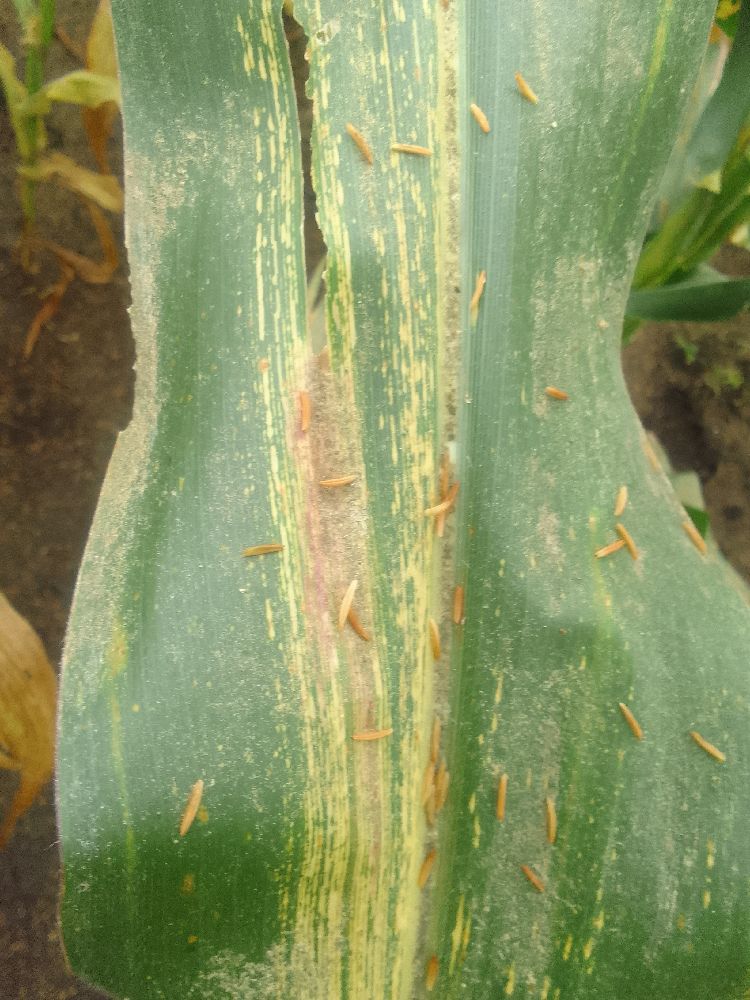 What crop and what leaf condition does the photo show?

maize, maize streak virus
